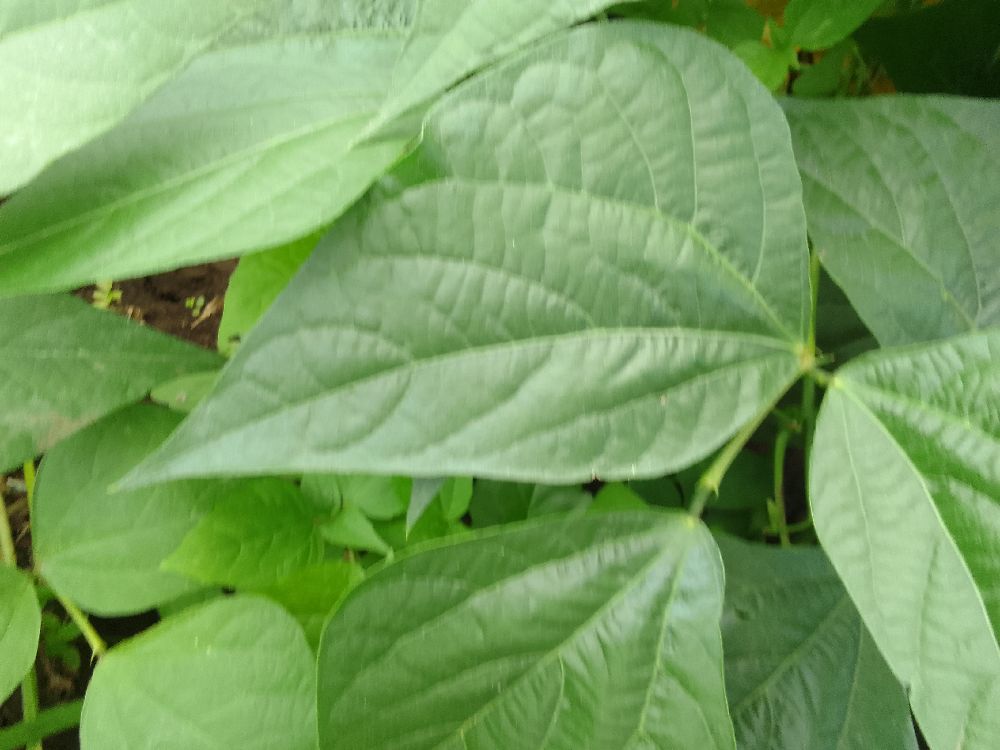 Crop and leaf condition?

common bean, healthy
